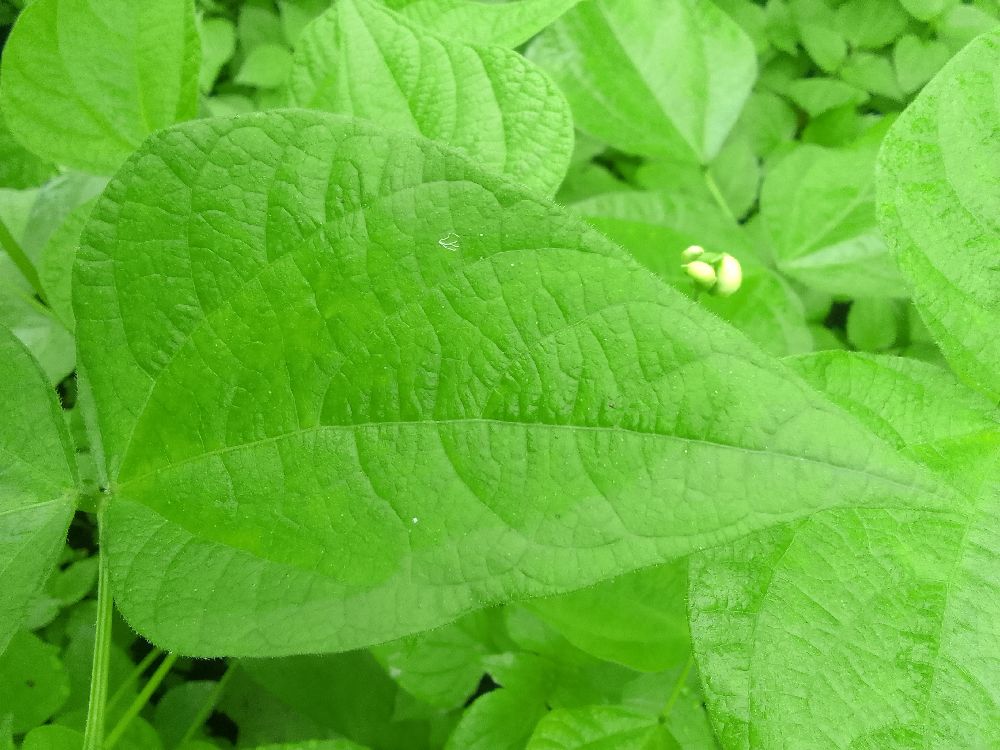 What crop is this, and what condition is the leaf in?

common bean, healthy
